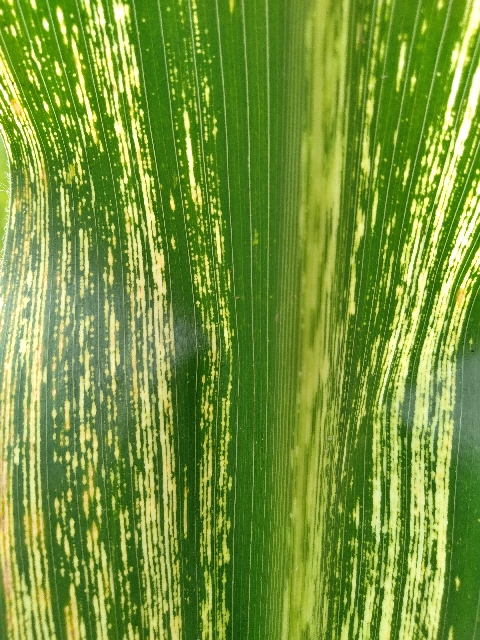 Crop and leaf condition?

maize, maize streak virus
